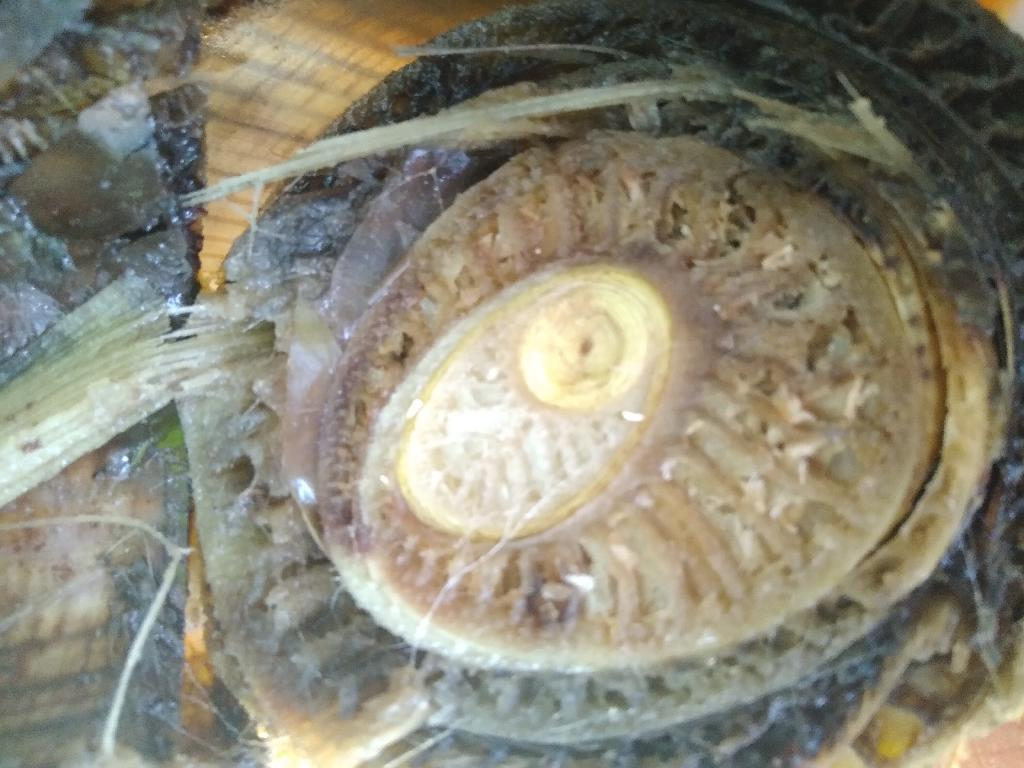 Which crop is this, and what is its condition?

banana, fusarium wilt race 1
